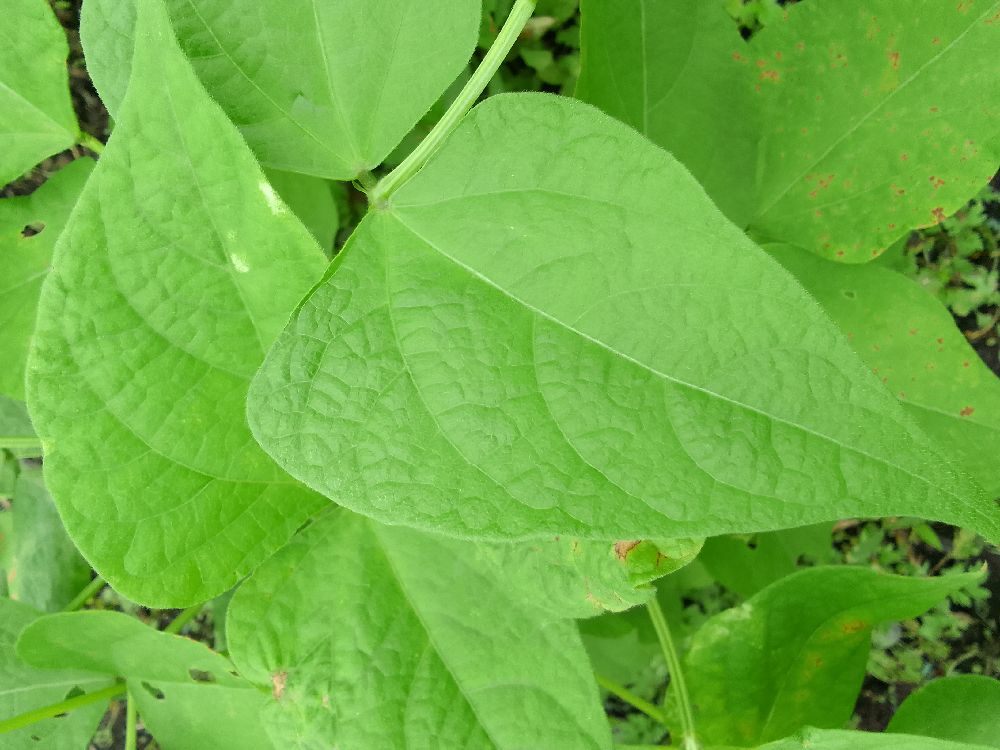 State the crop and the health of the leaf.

common bean, healthy
